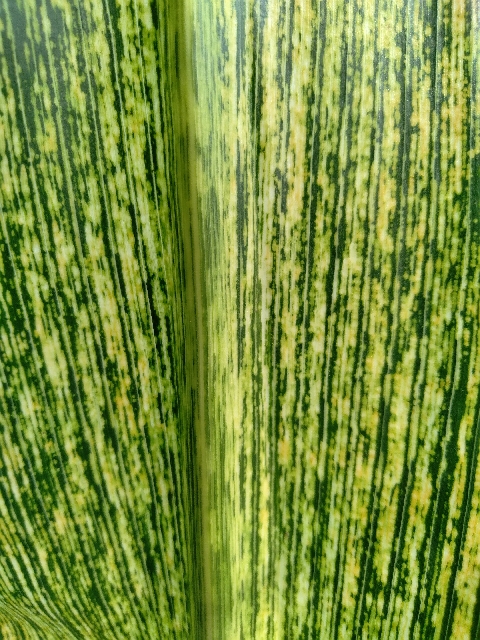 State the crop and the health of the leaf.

maize, maize streak virus
